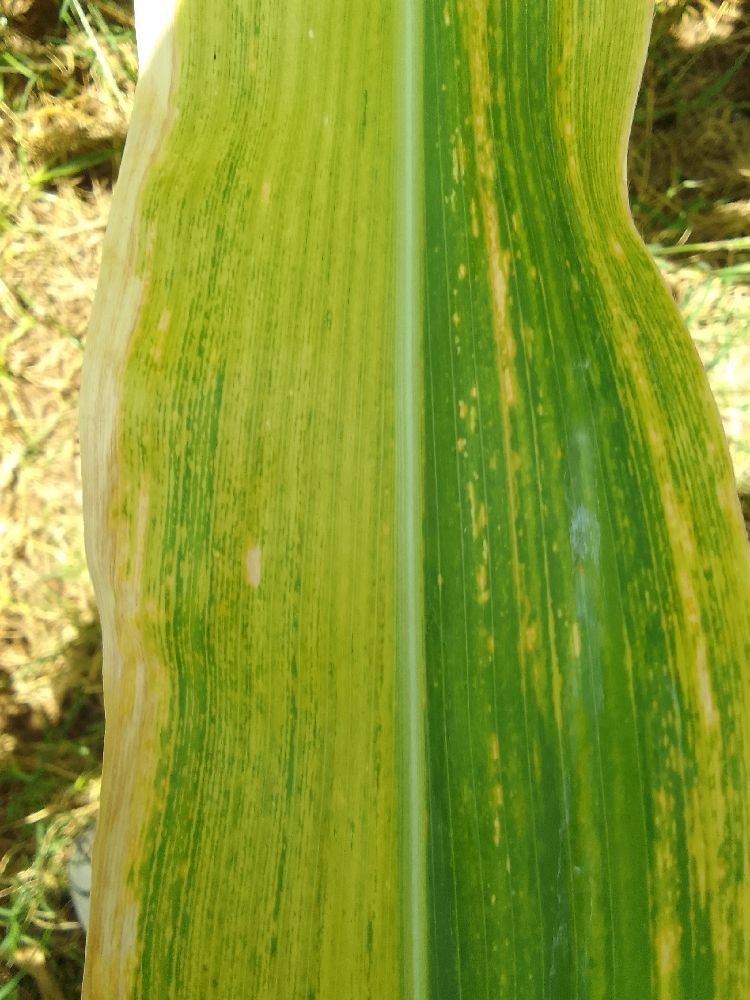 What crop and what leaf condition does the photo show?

maize, maize lethal necrosis
